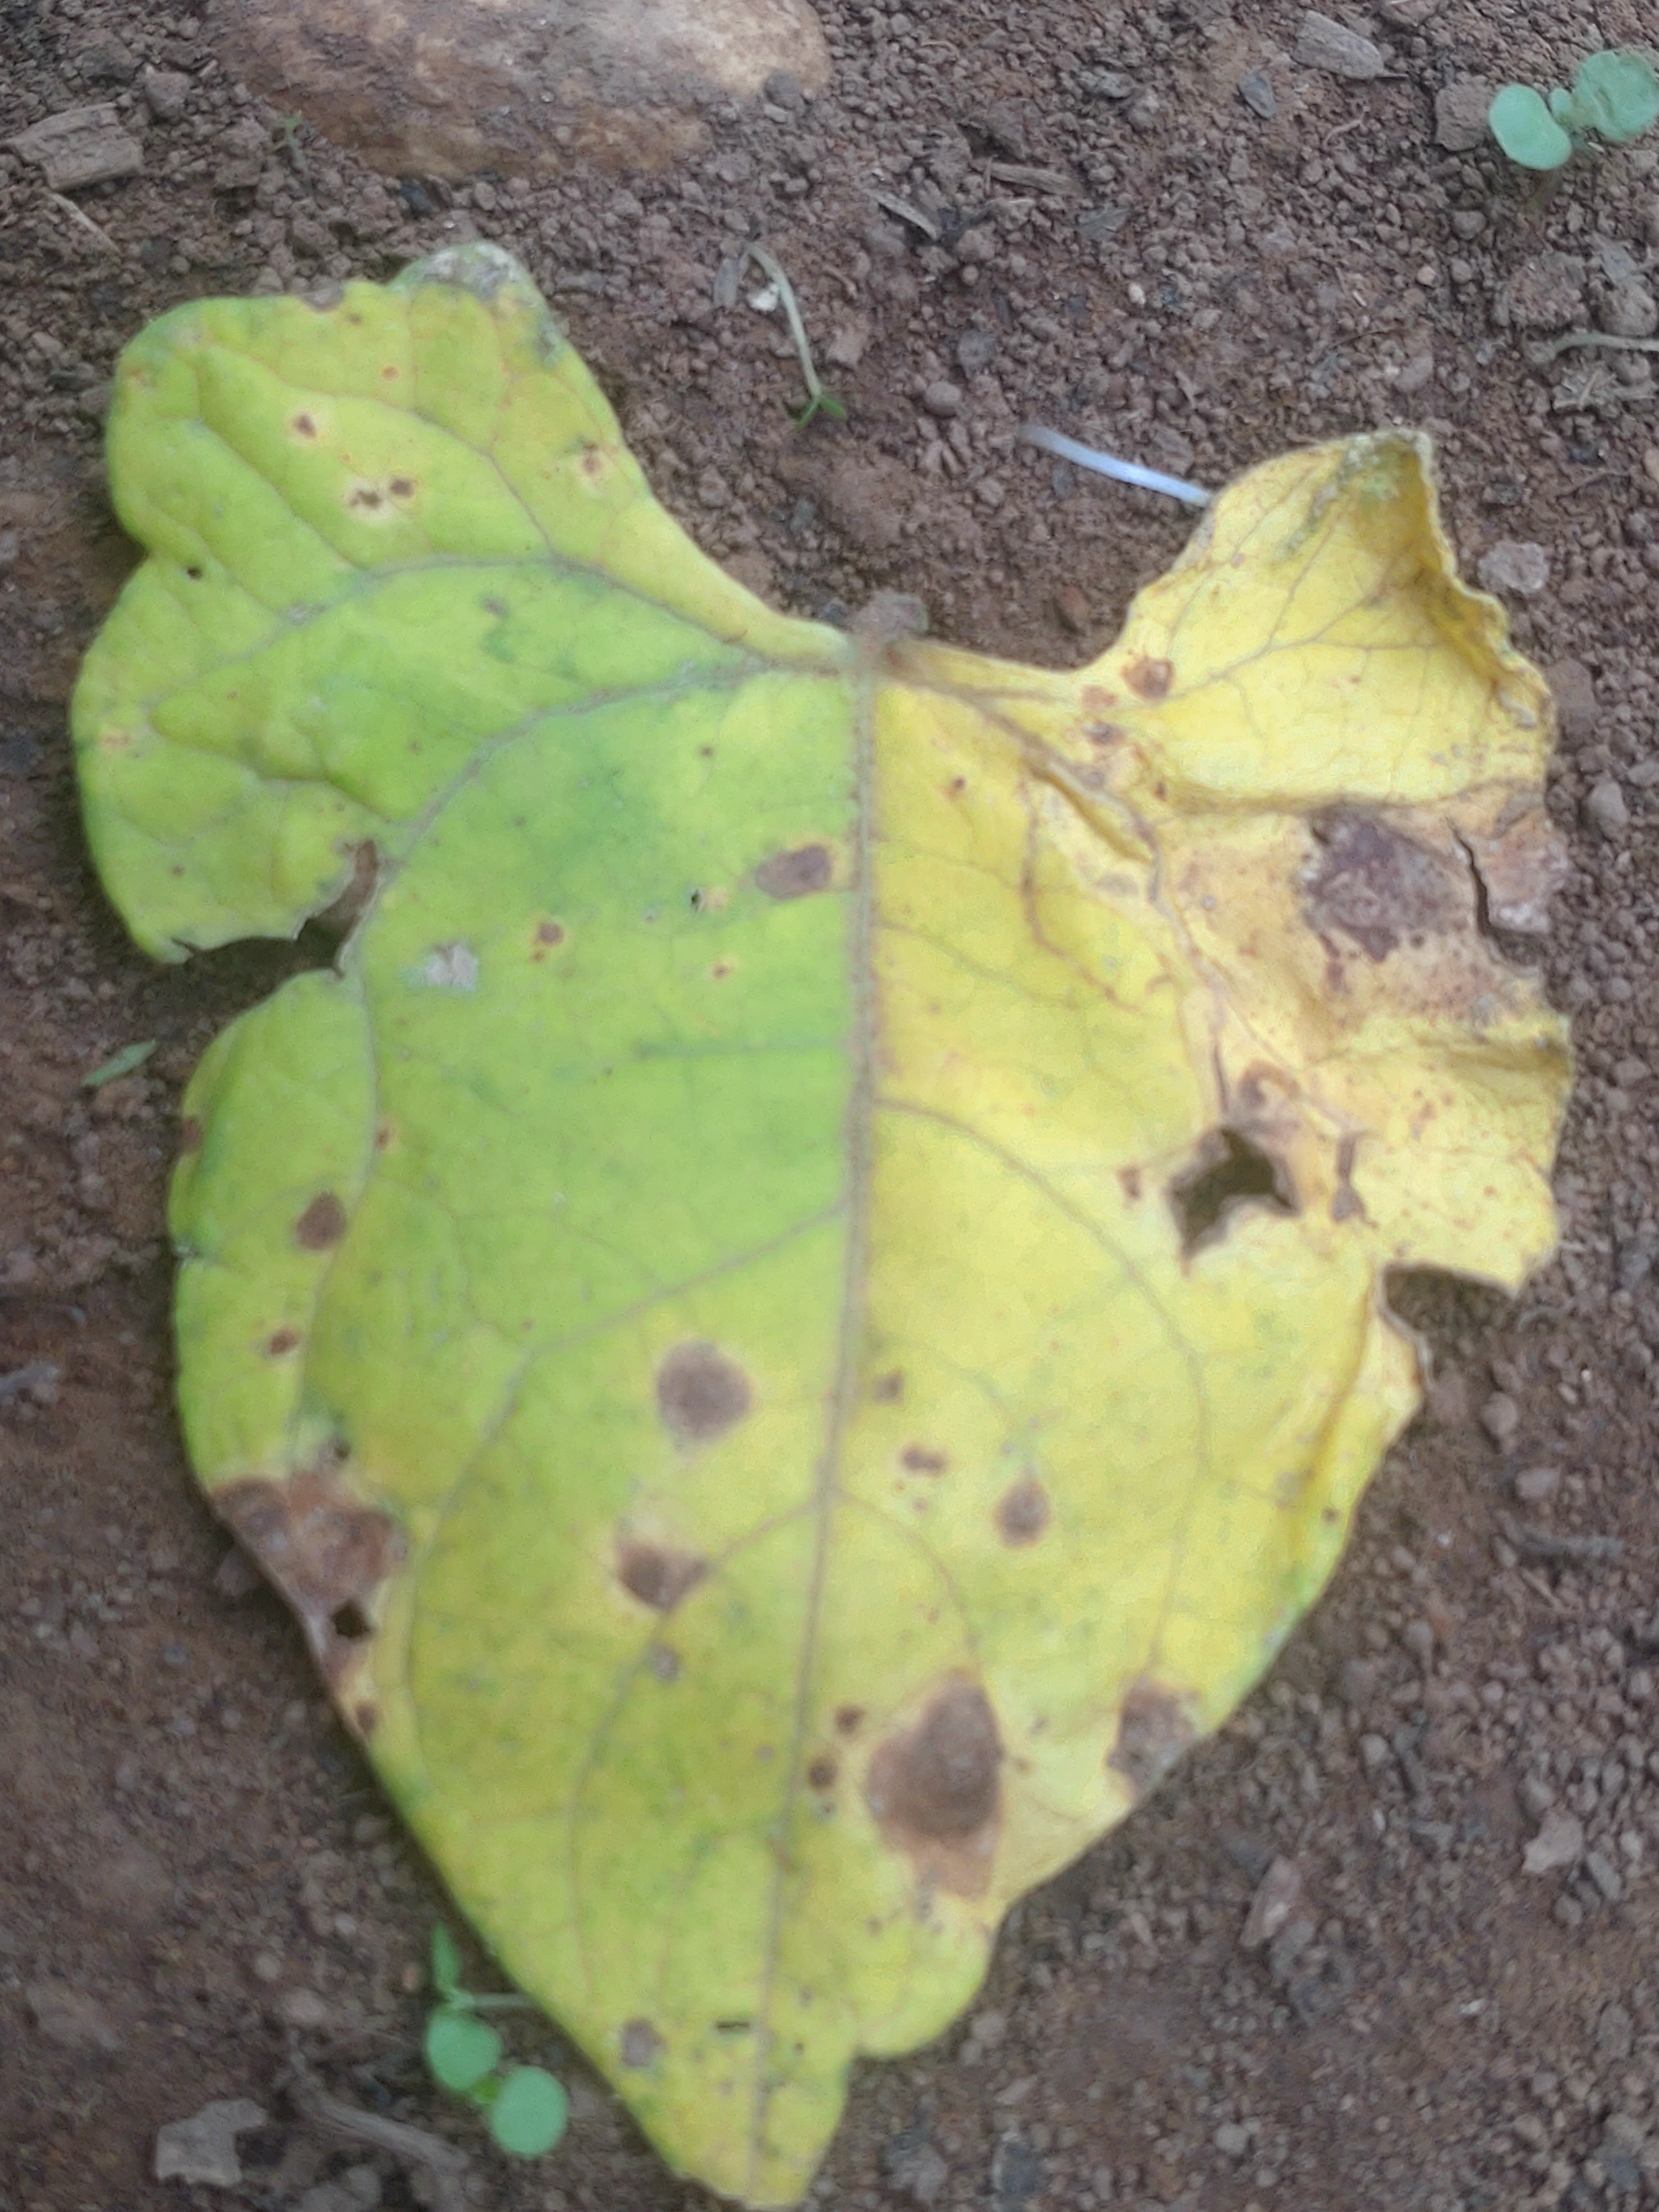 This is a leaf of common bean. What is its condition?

anthracnose
